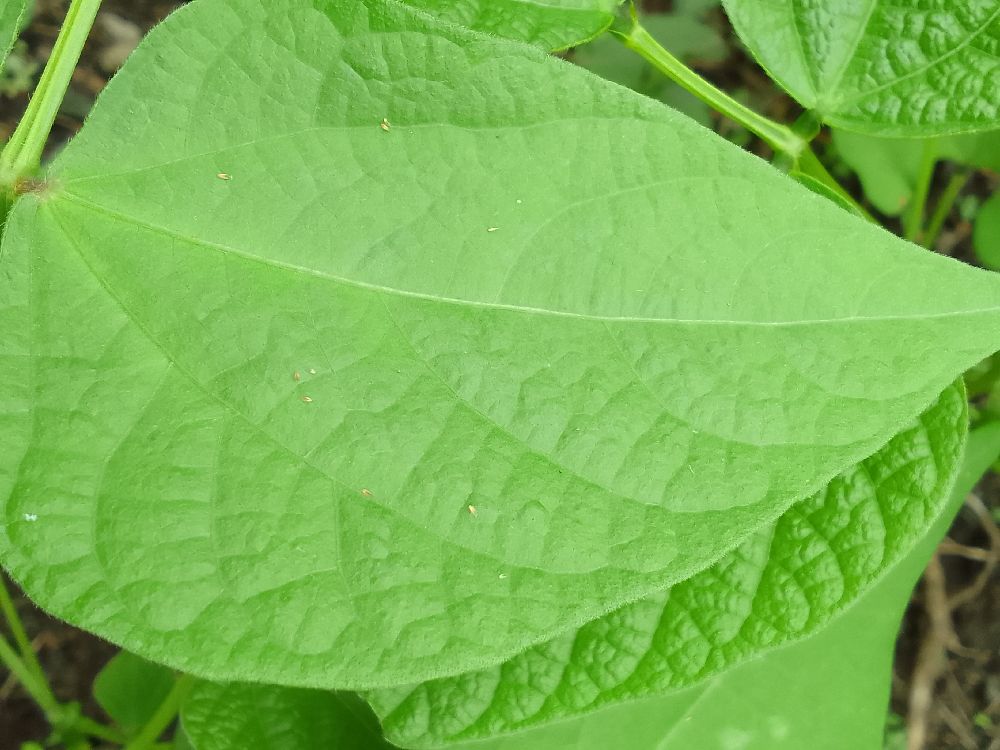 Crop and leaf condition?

common bean, healthy
